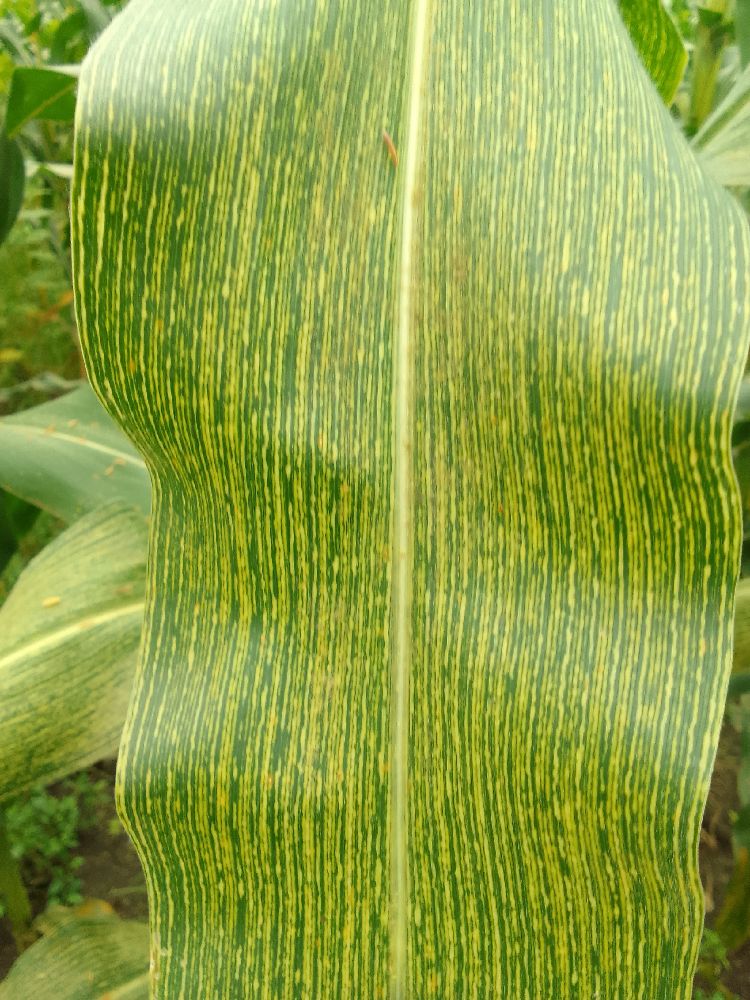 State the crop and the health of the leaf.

maize, maize streak virus
